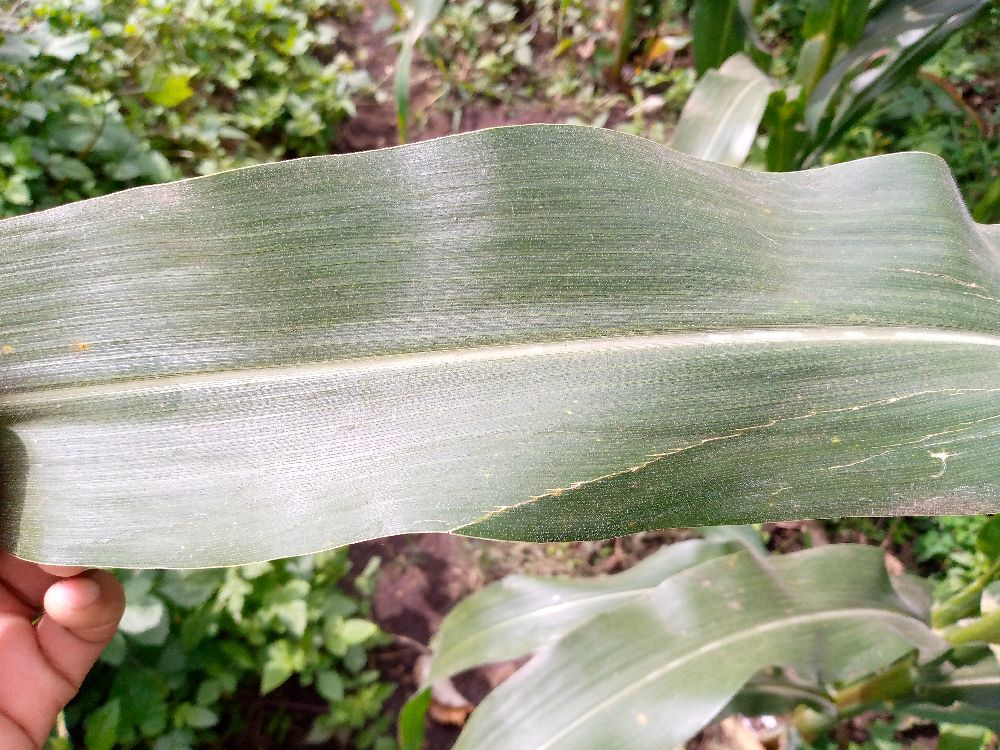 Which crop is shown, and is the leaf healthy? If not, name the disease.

maize, healthy
